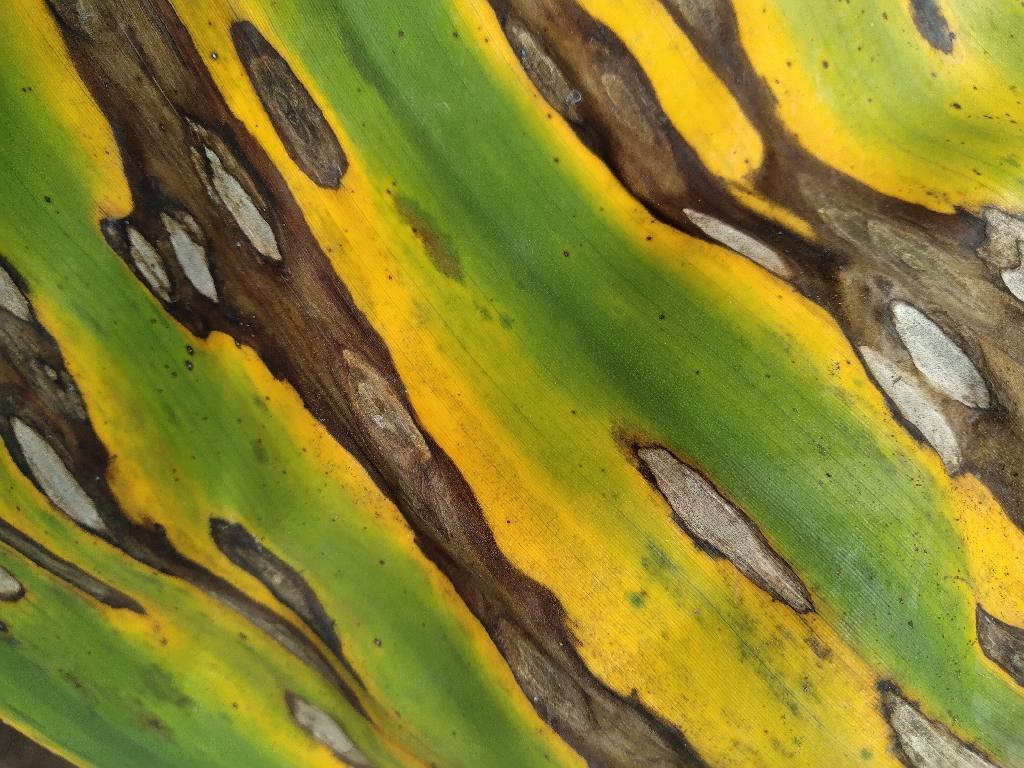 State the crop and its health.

banana, black sigatoka
